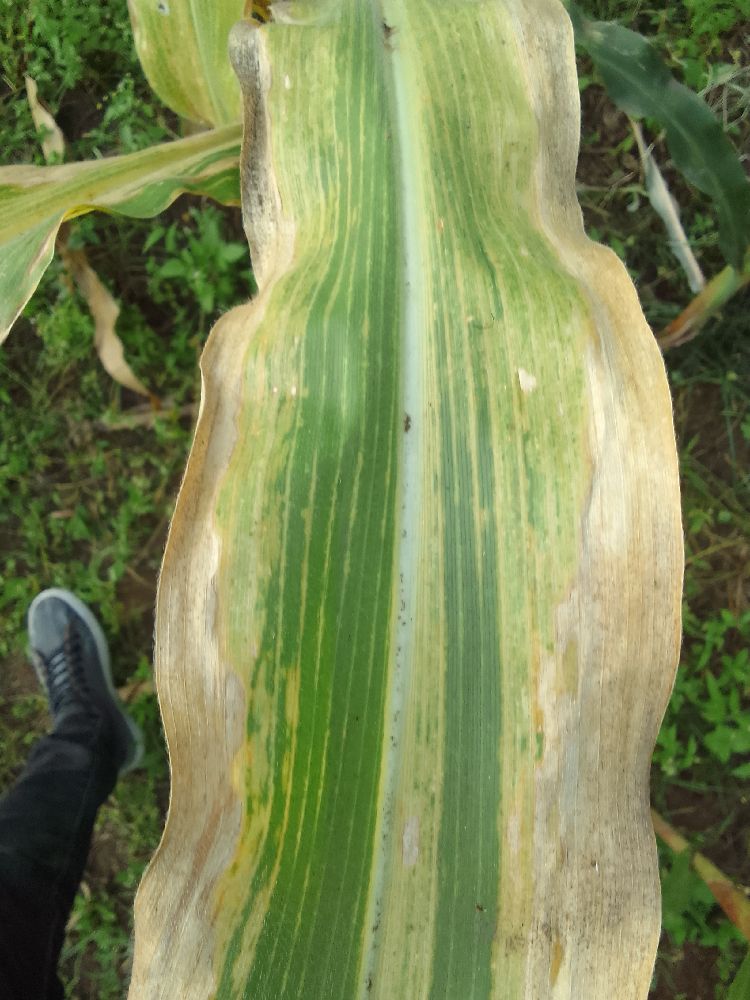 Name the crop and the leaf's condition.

maize, maize lethal necrosis
